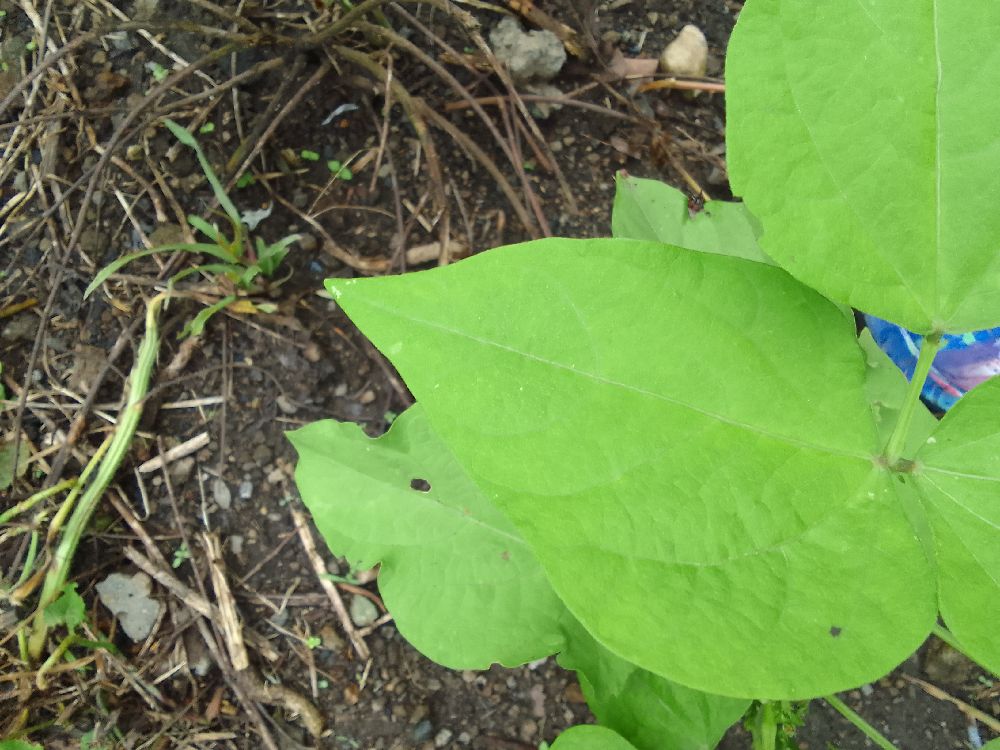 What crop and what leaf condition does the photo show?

common bean, healthy
